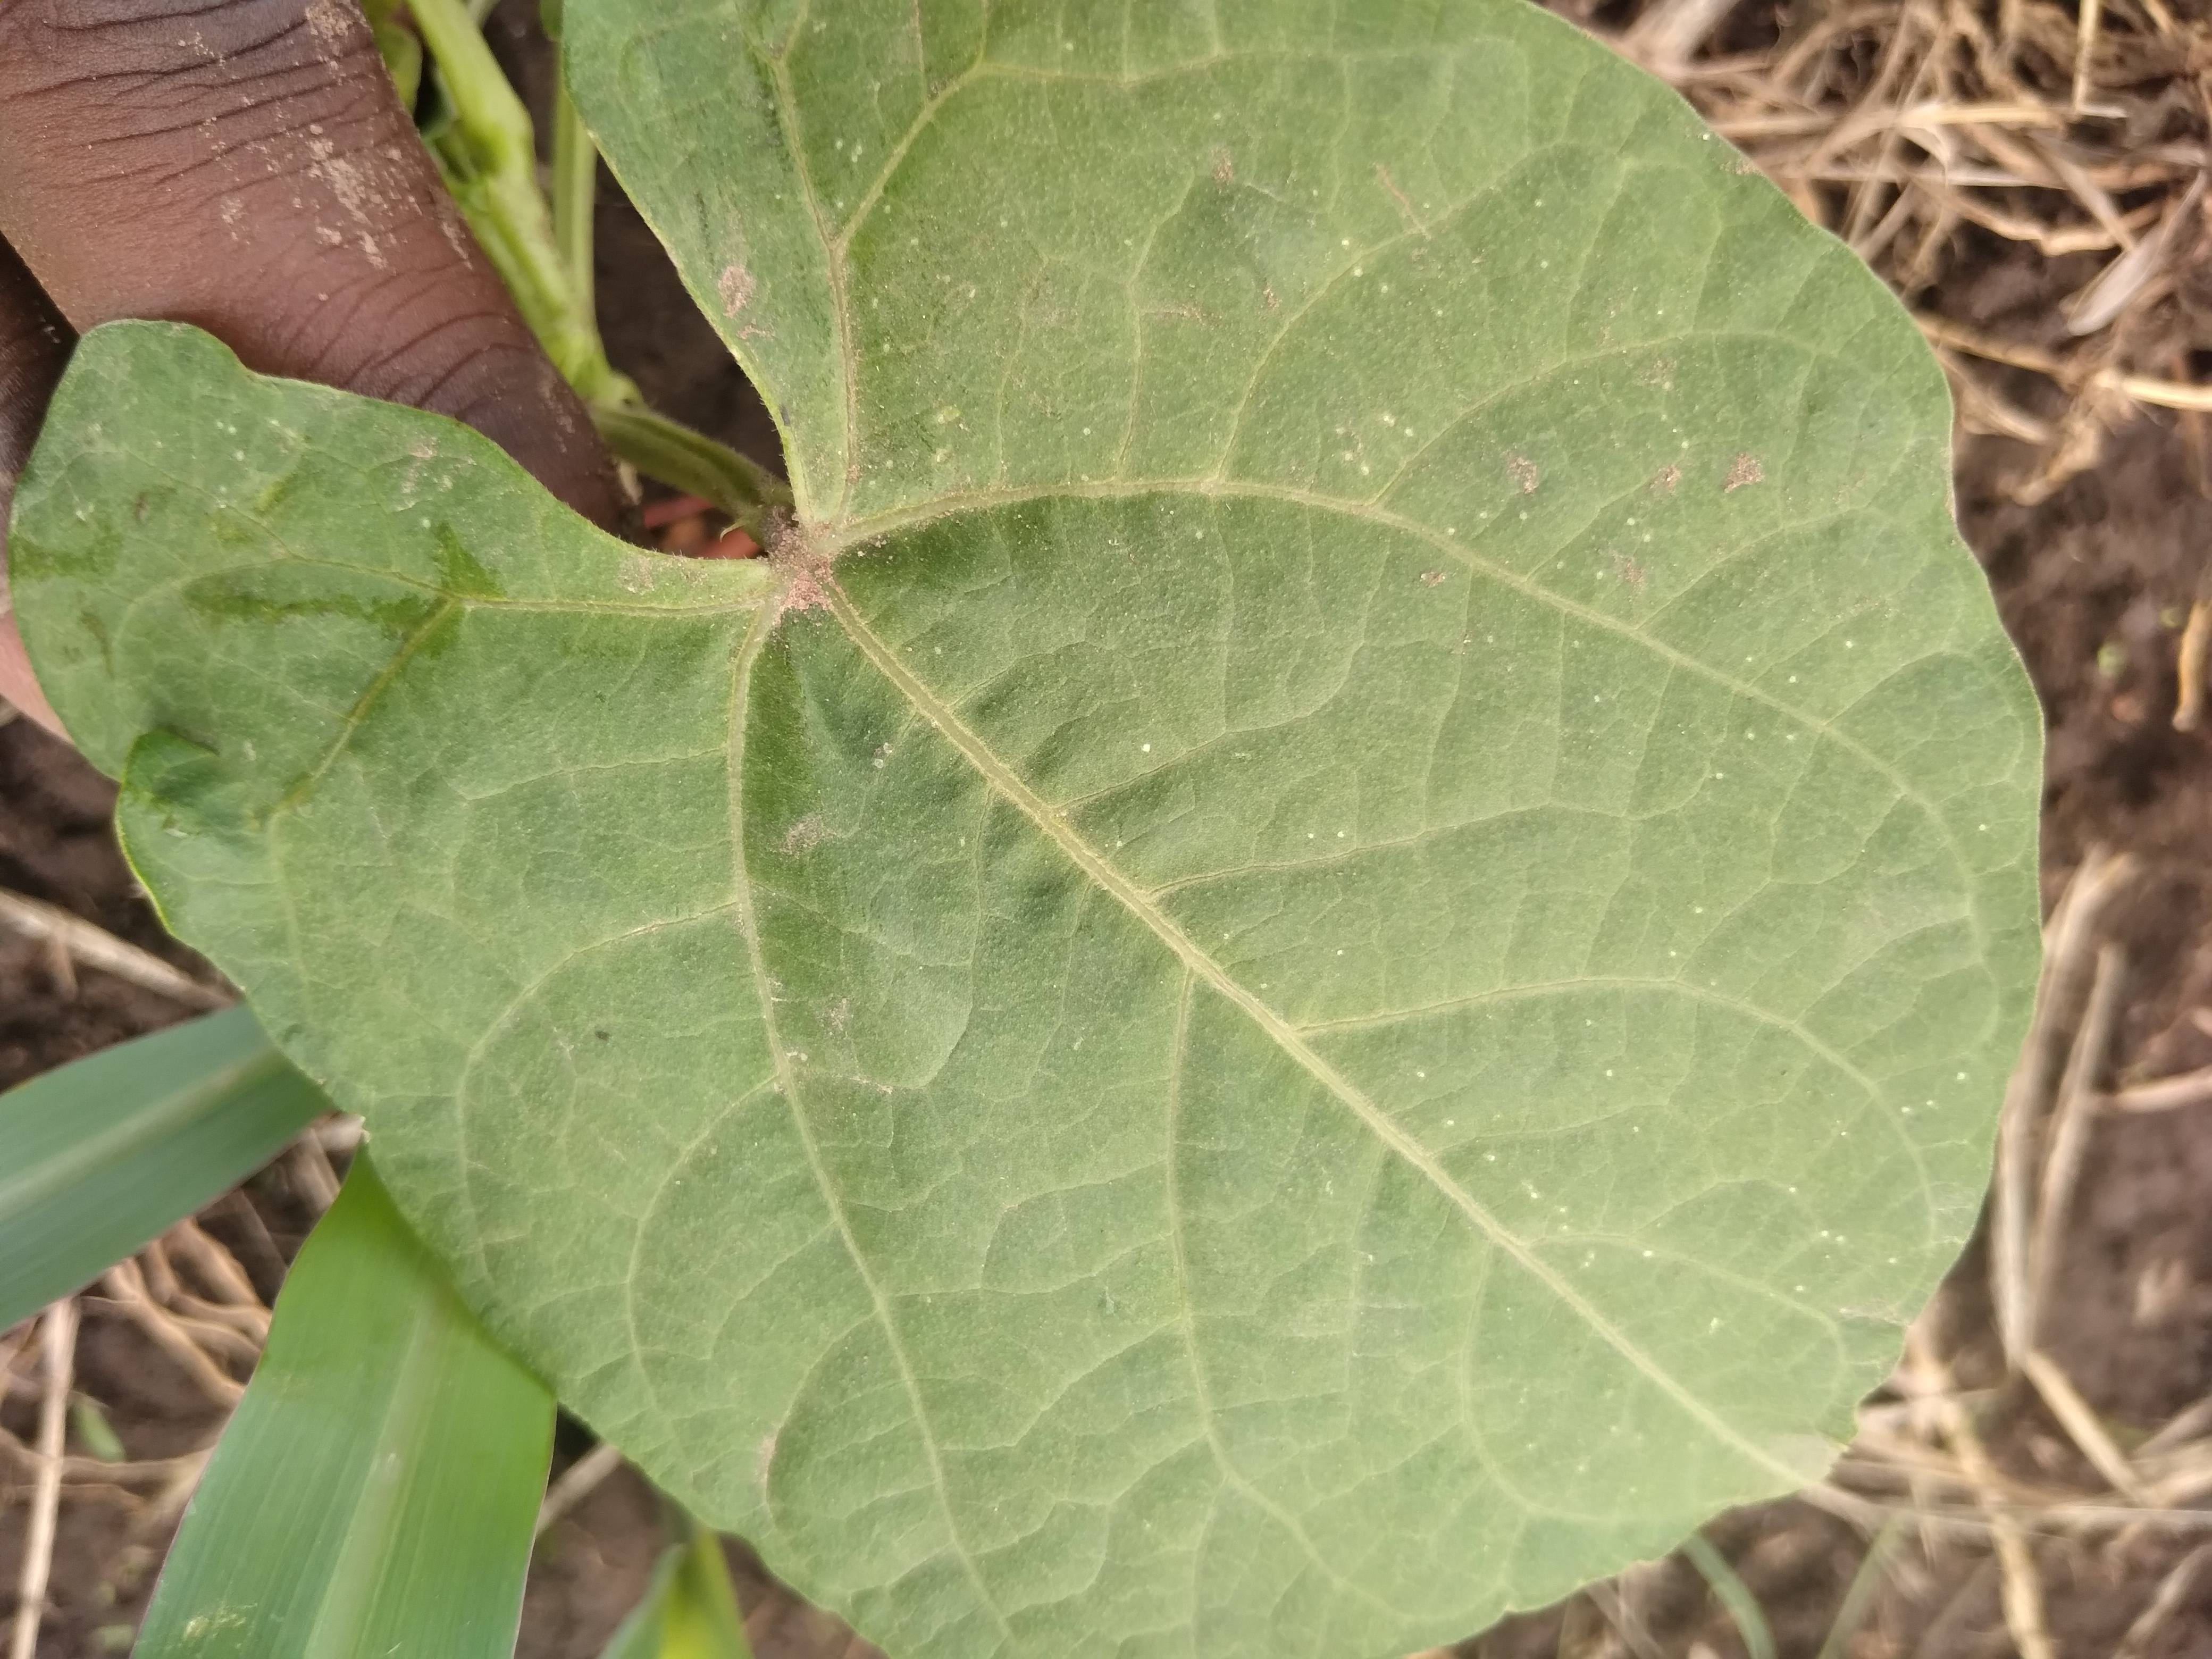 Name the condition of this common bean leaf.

healthy
